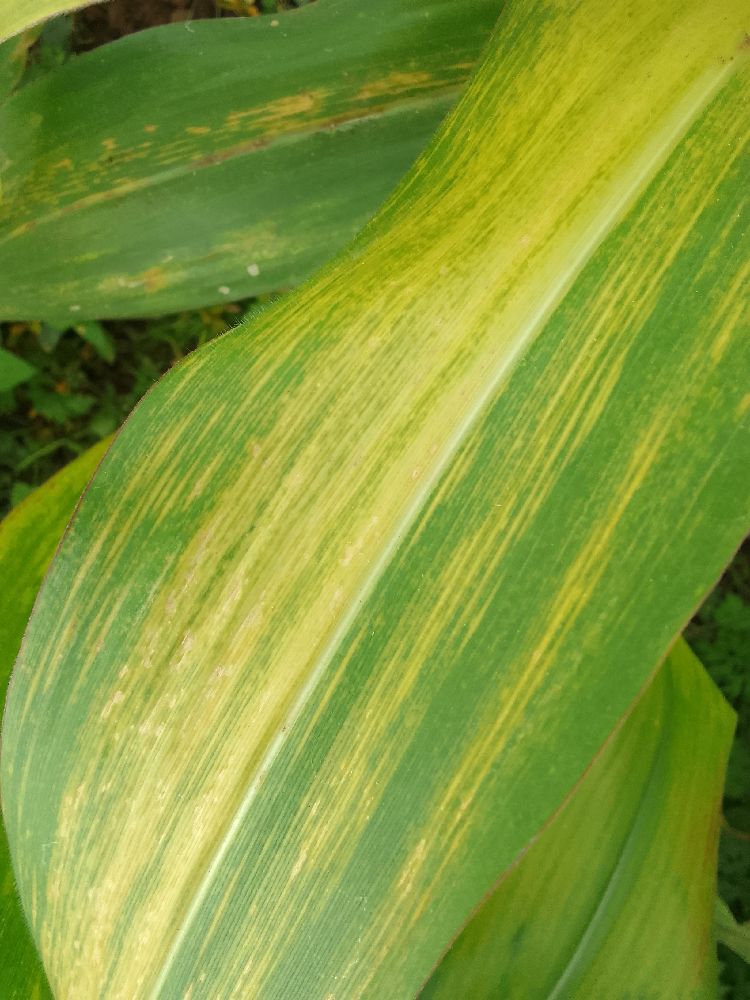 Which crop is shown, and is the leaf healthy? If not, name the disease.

maize, maize lethal necrosis
